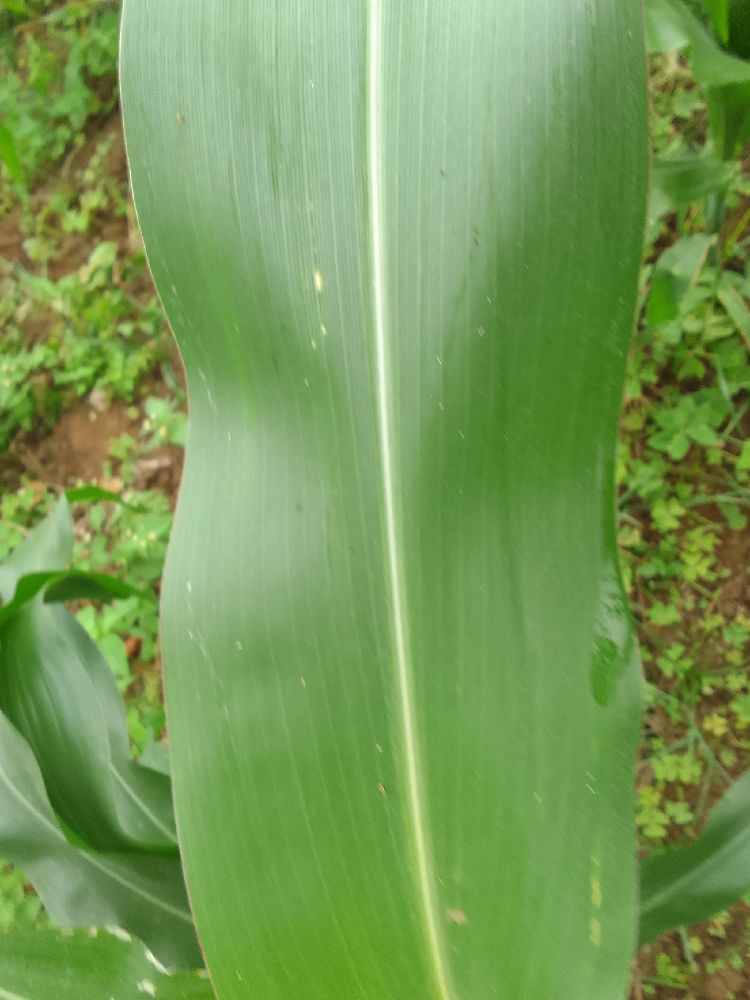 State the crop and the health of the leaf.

maize, healthy
